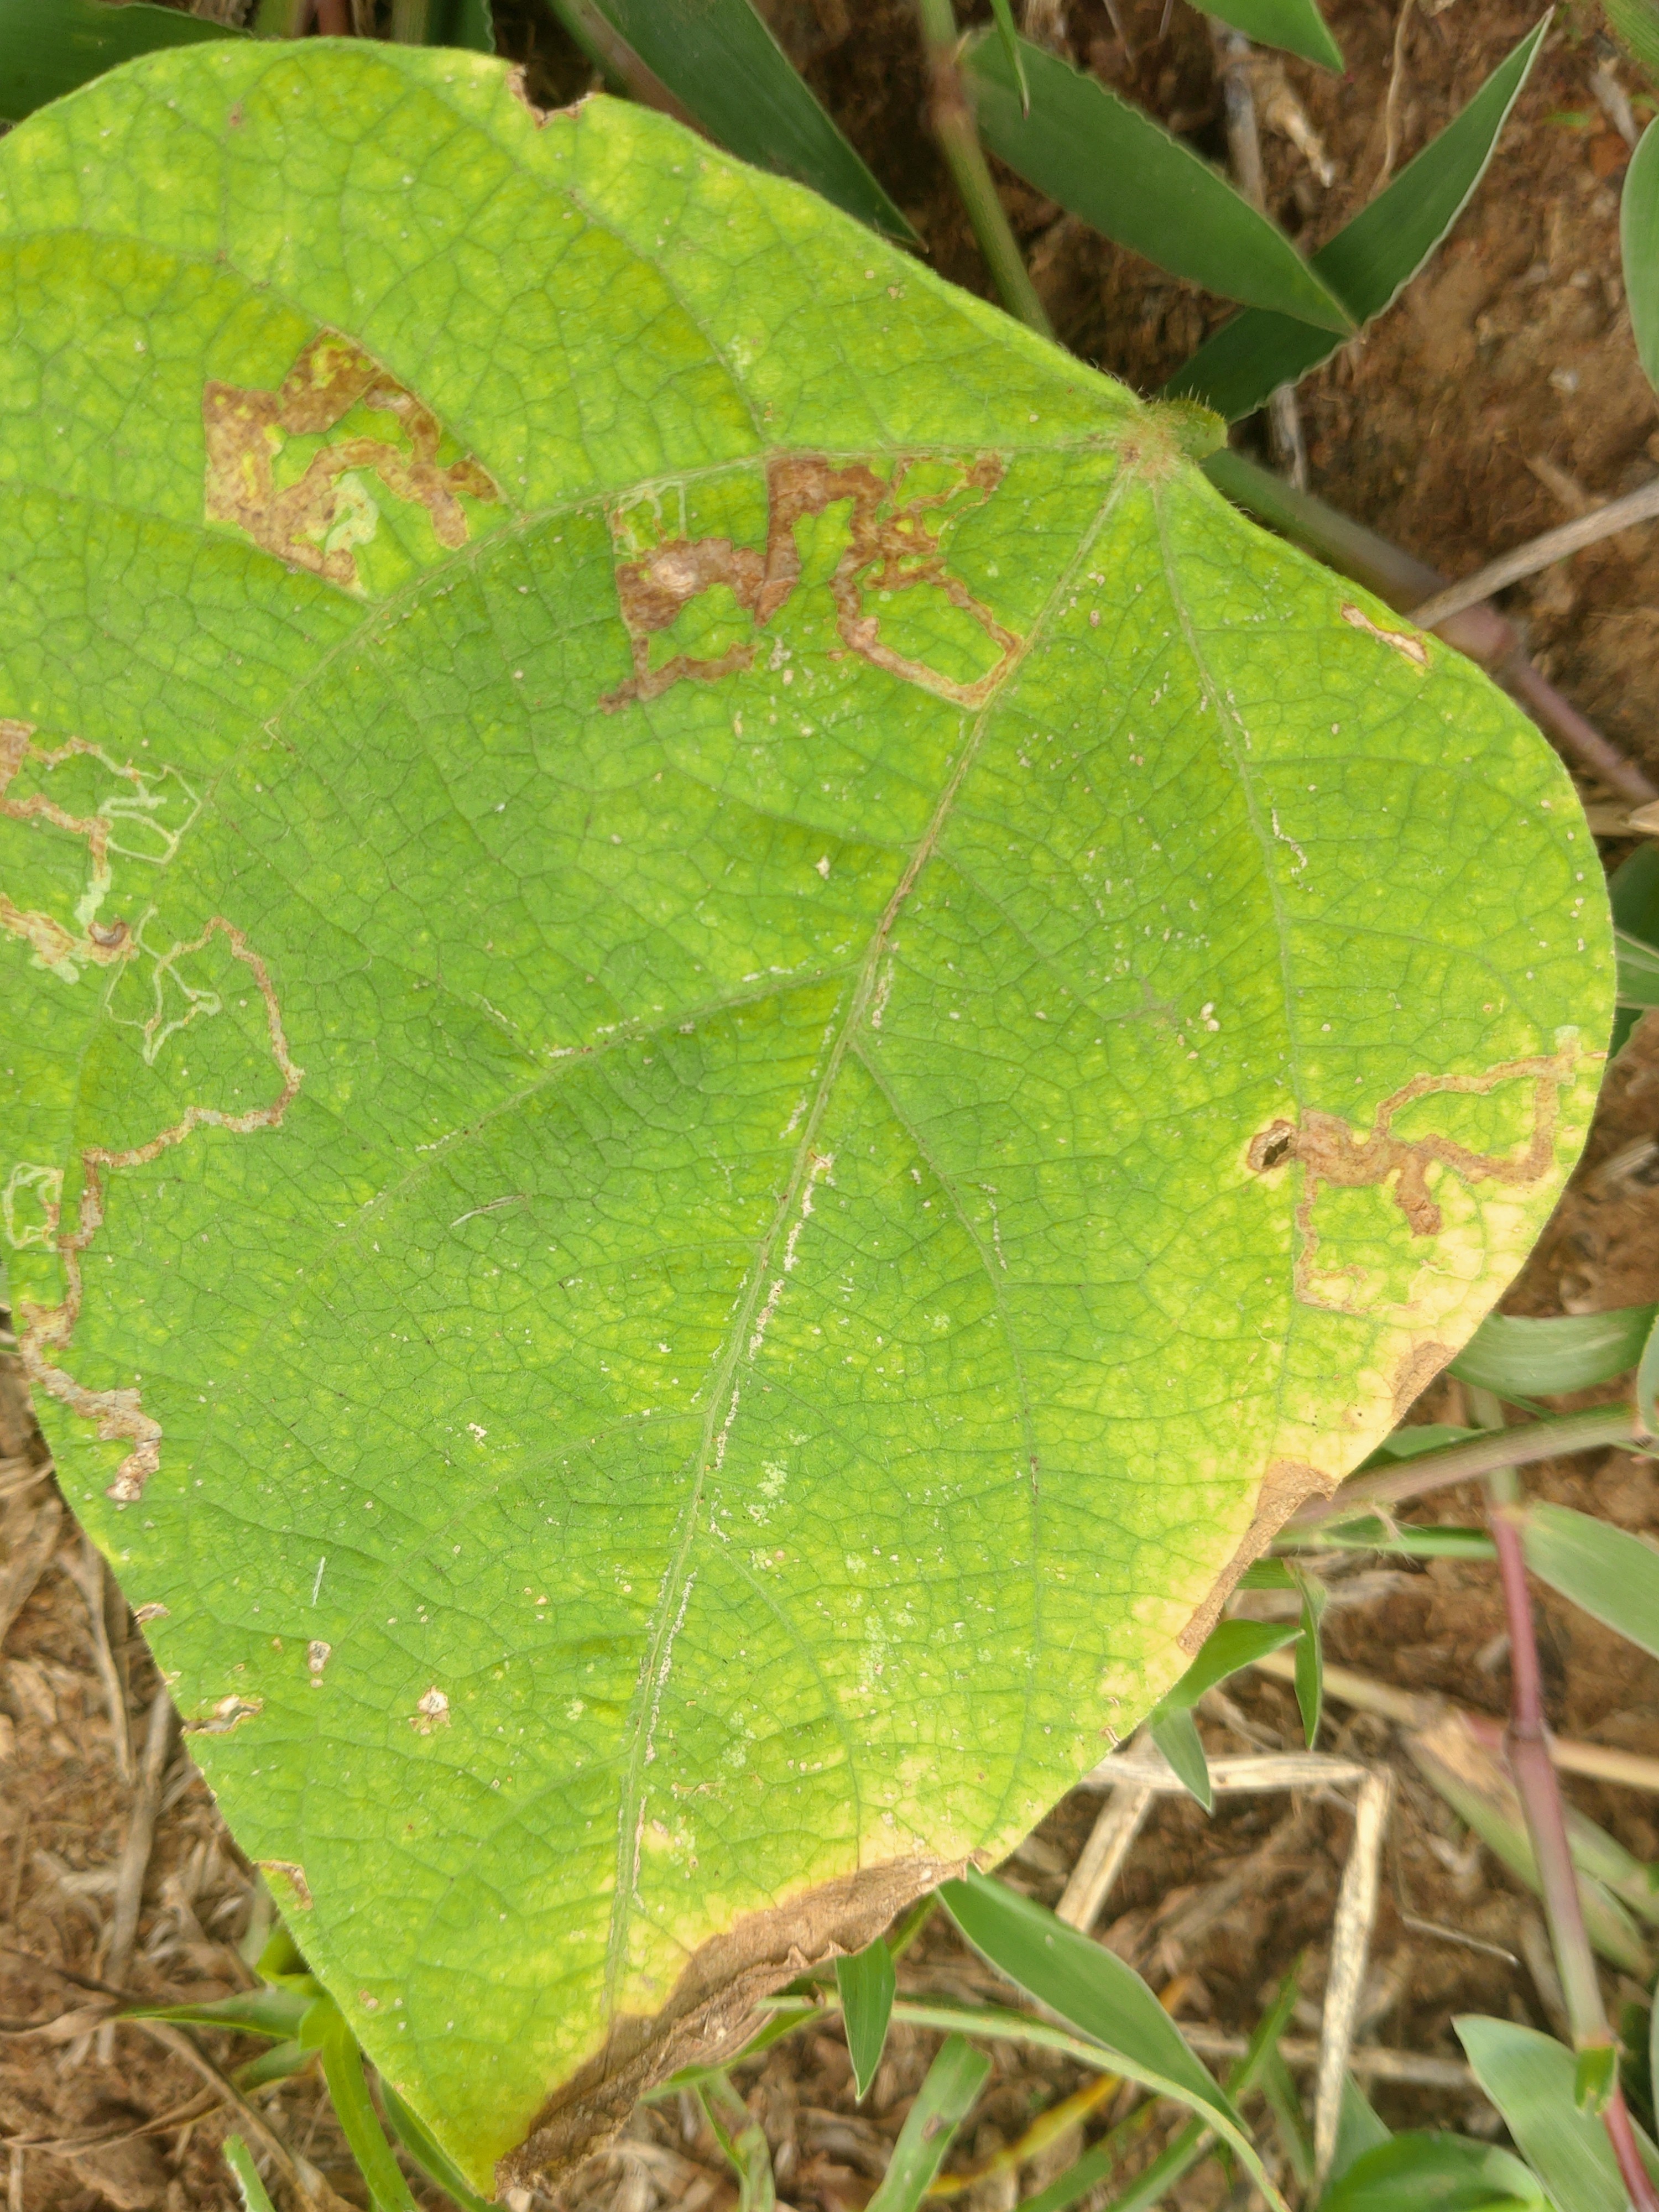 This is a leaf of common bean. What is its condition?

rust
